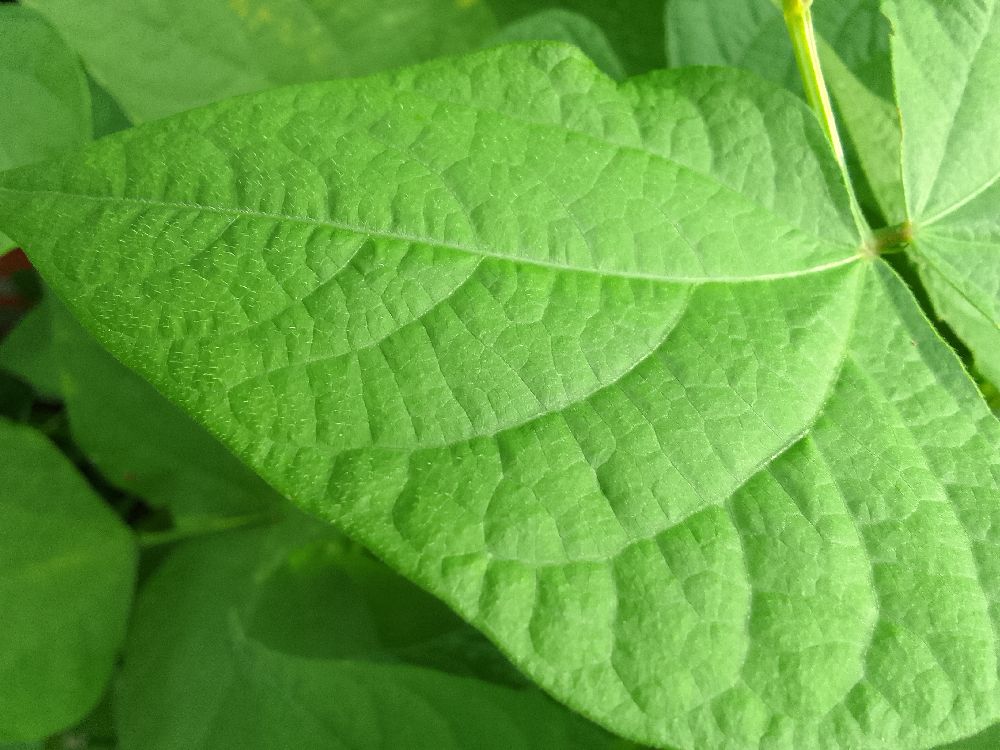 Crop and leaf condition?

common bean, healthy
